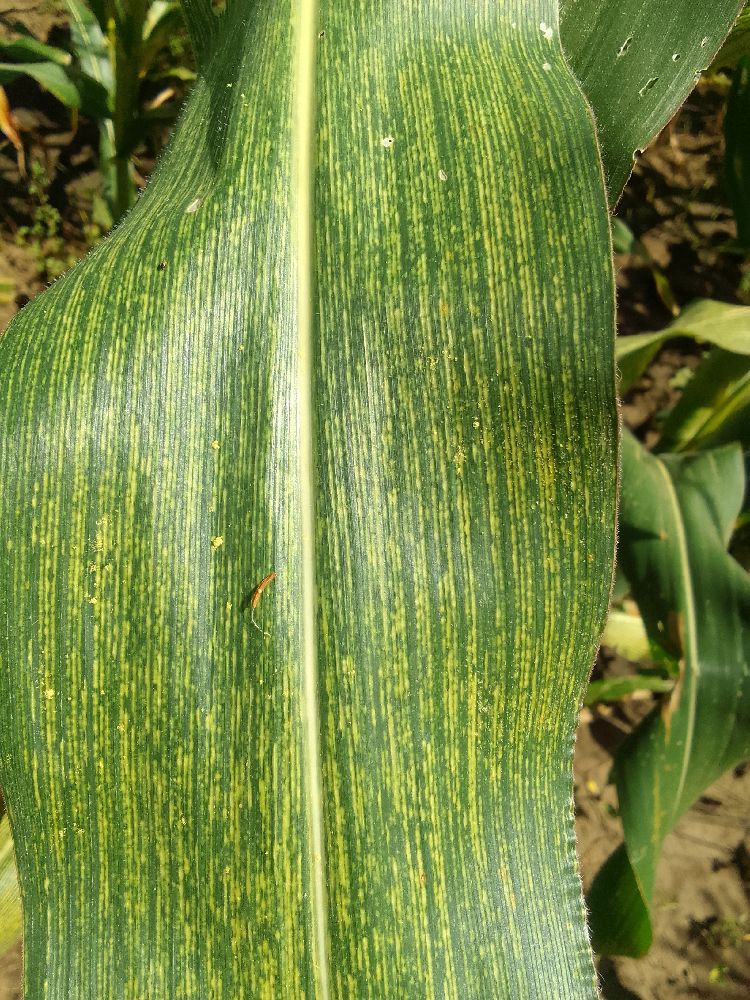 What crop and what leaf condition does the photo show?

maize, maize streak virus
